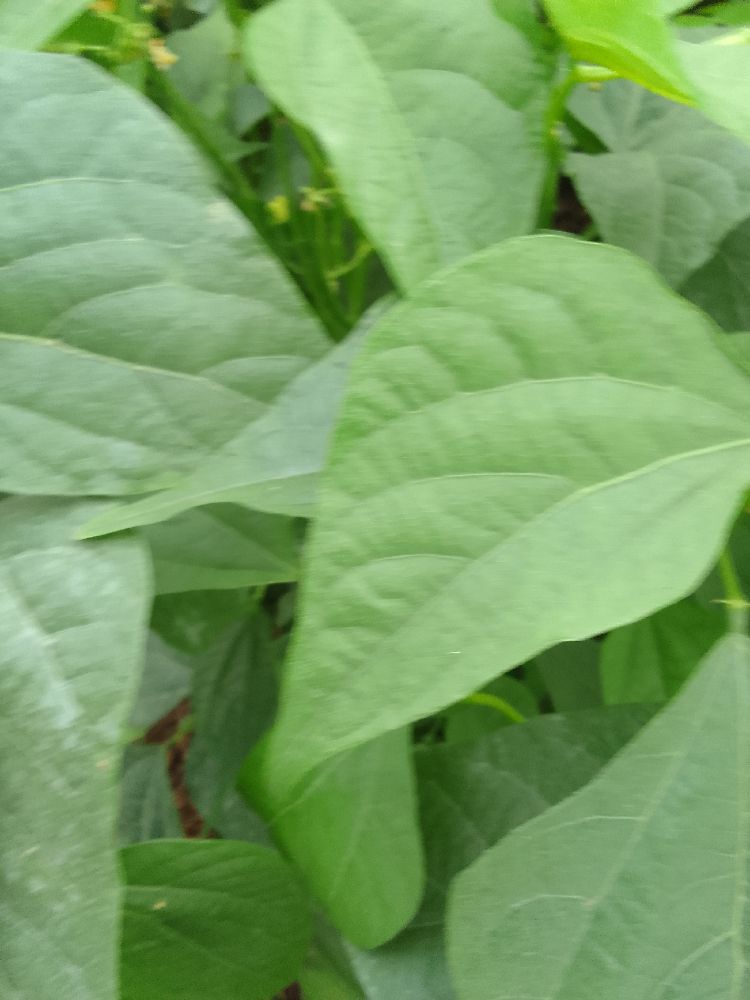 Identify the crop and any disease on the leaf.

common bean, healthy
